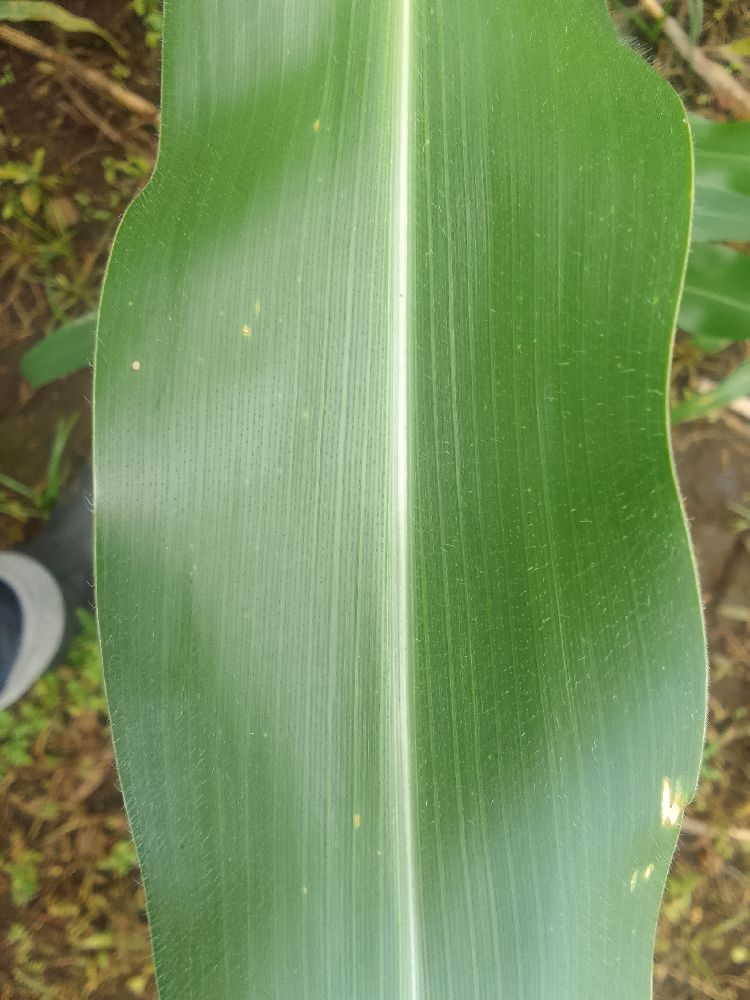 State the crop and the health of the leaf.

maize, healthy
